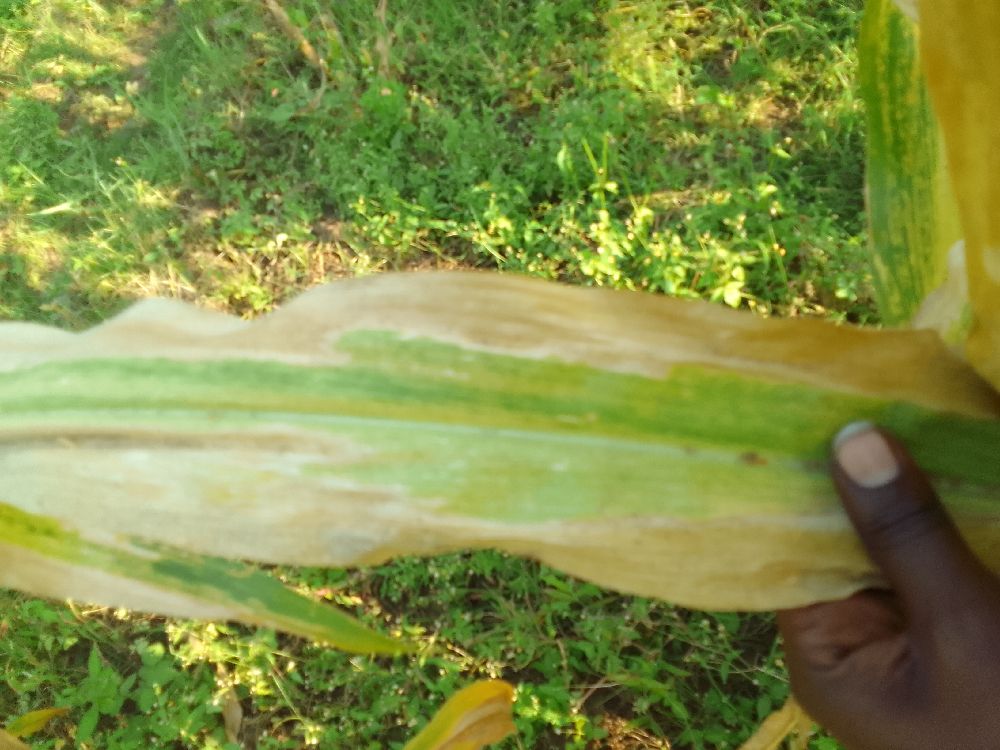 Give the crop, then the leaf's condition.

maize, maize lethal necrosis
